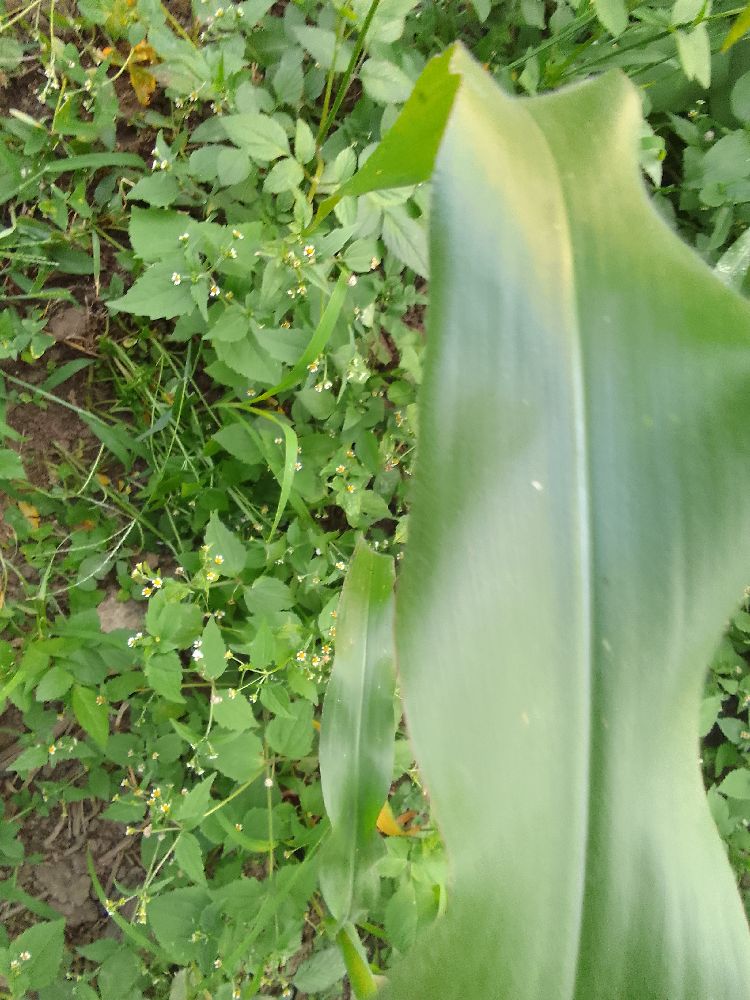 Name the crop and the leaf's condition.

maize, healthy
